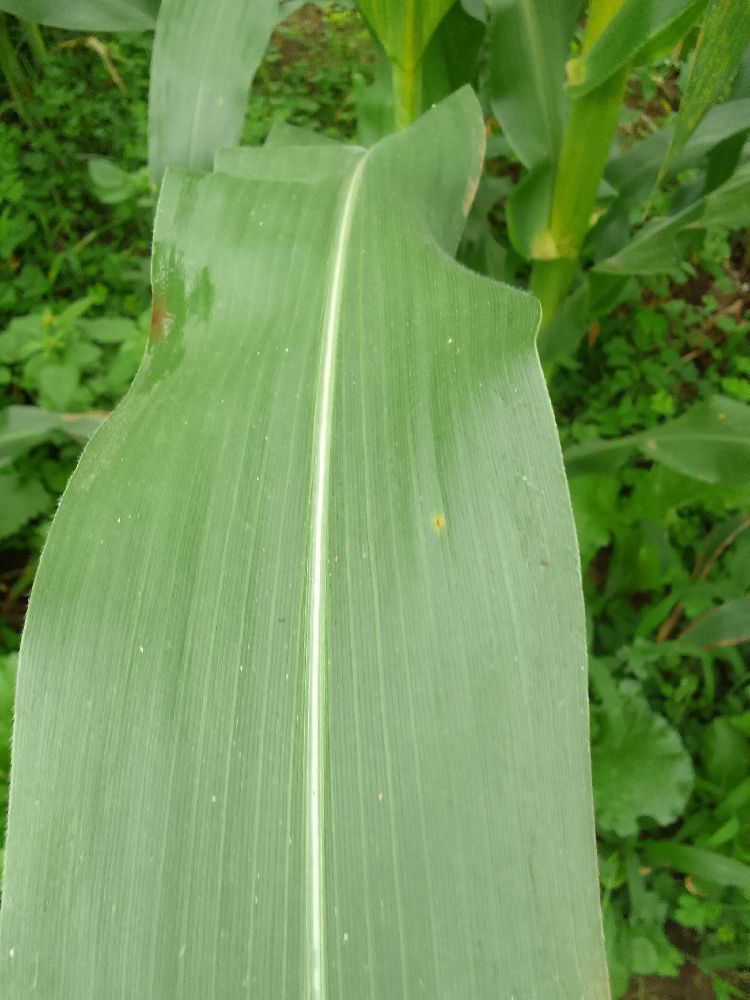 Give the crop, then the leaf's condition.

maize, healthy
